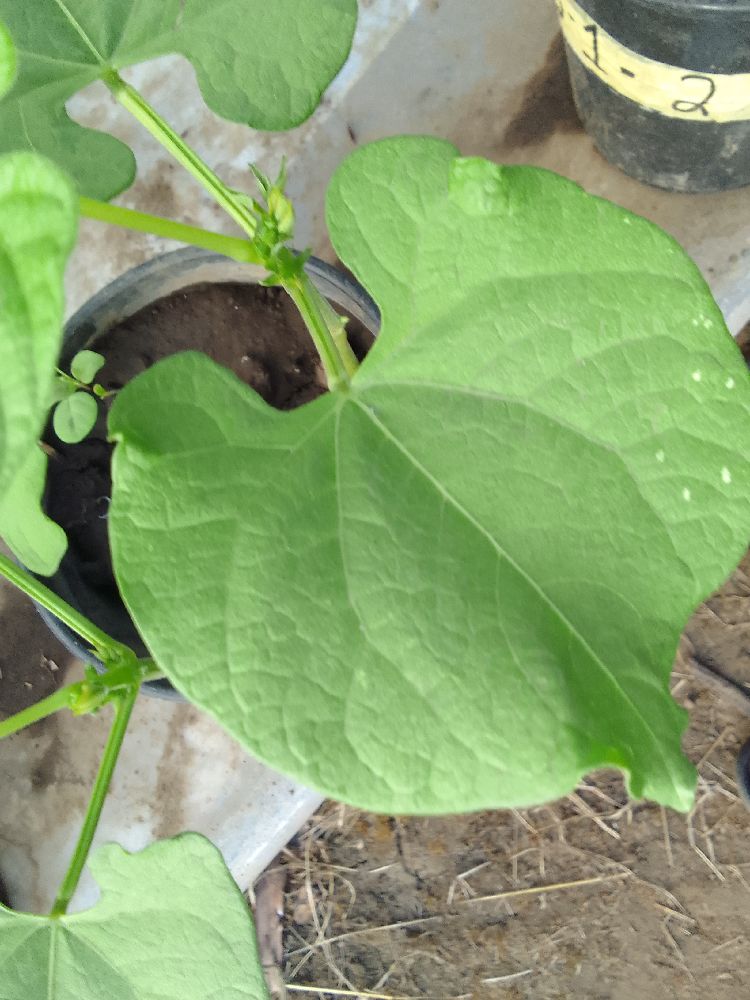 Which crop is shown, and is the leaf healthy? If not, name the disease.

common bean, healthy
